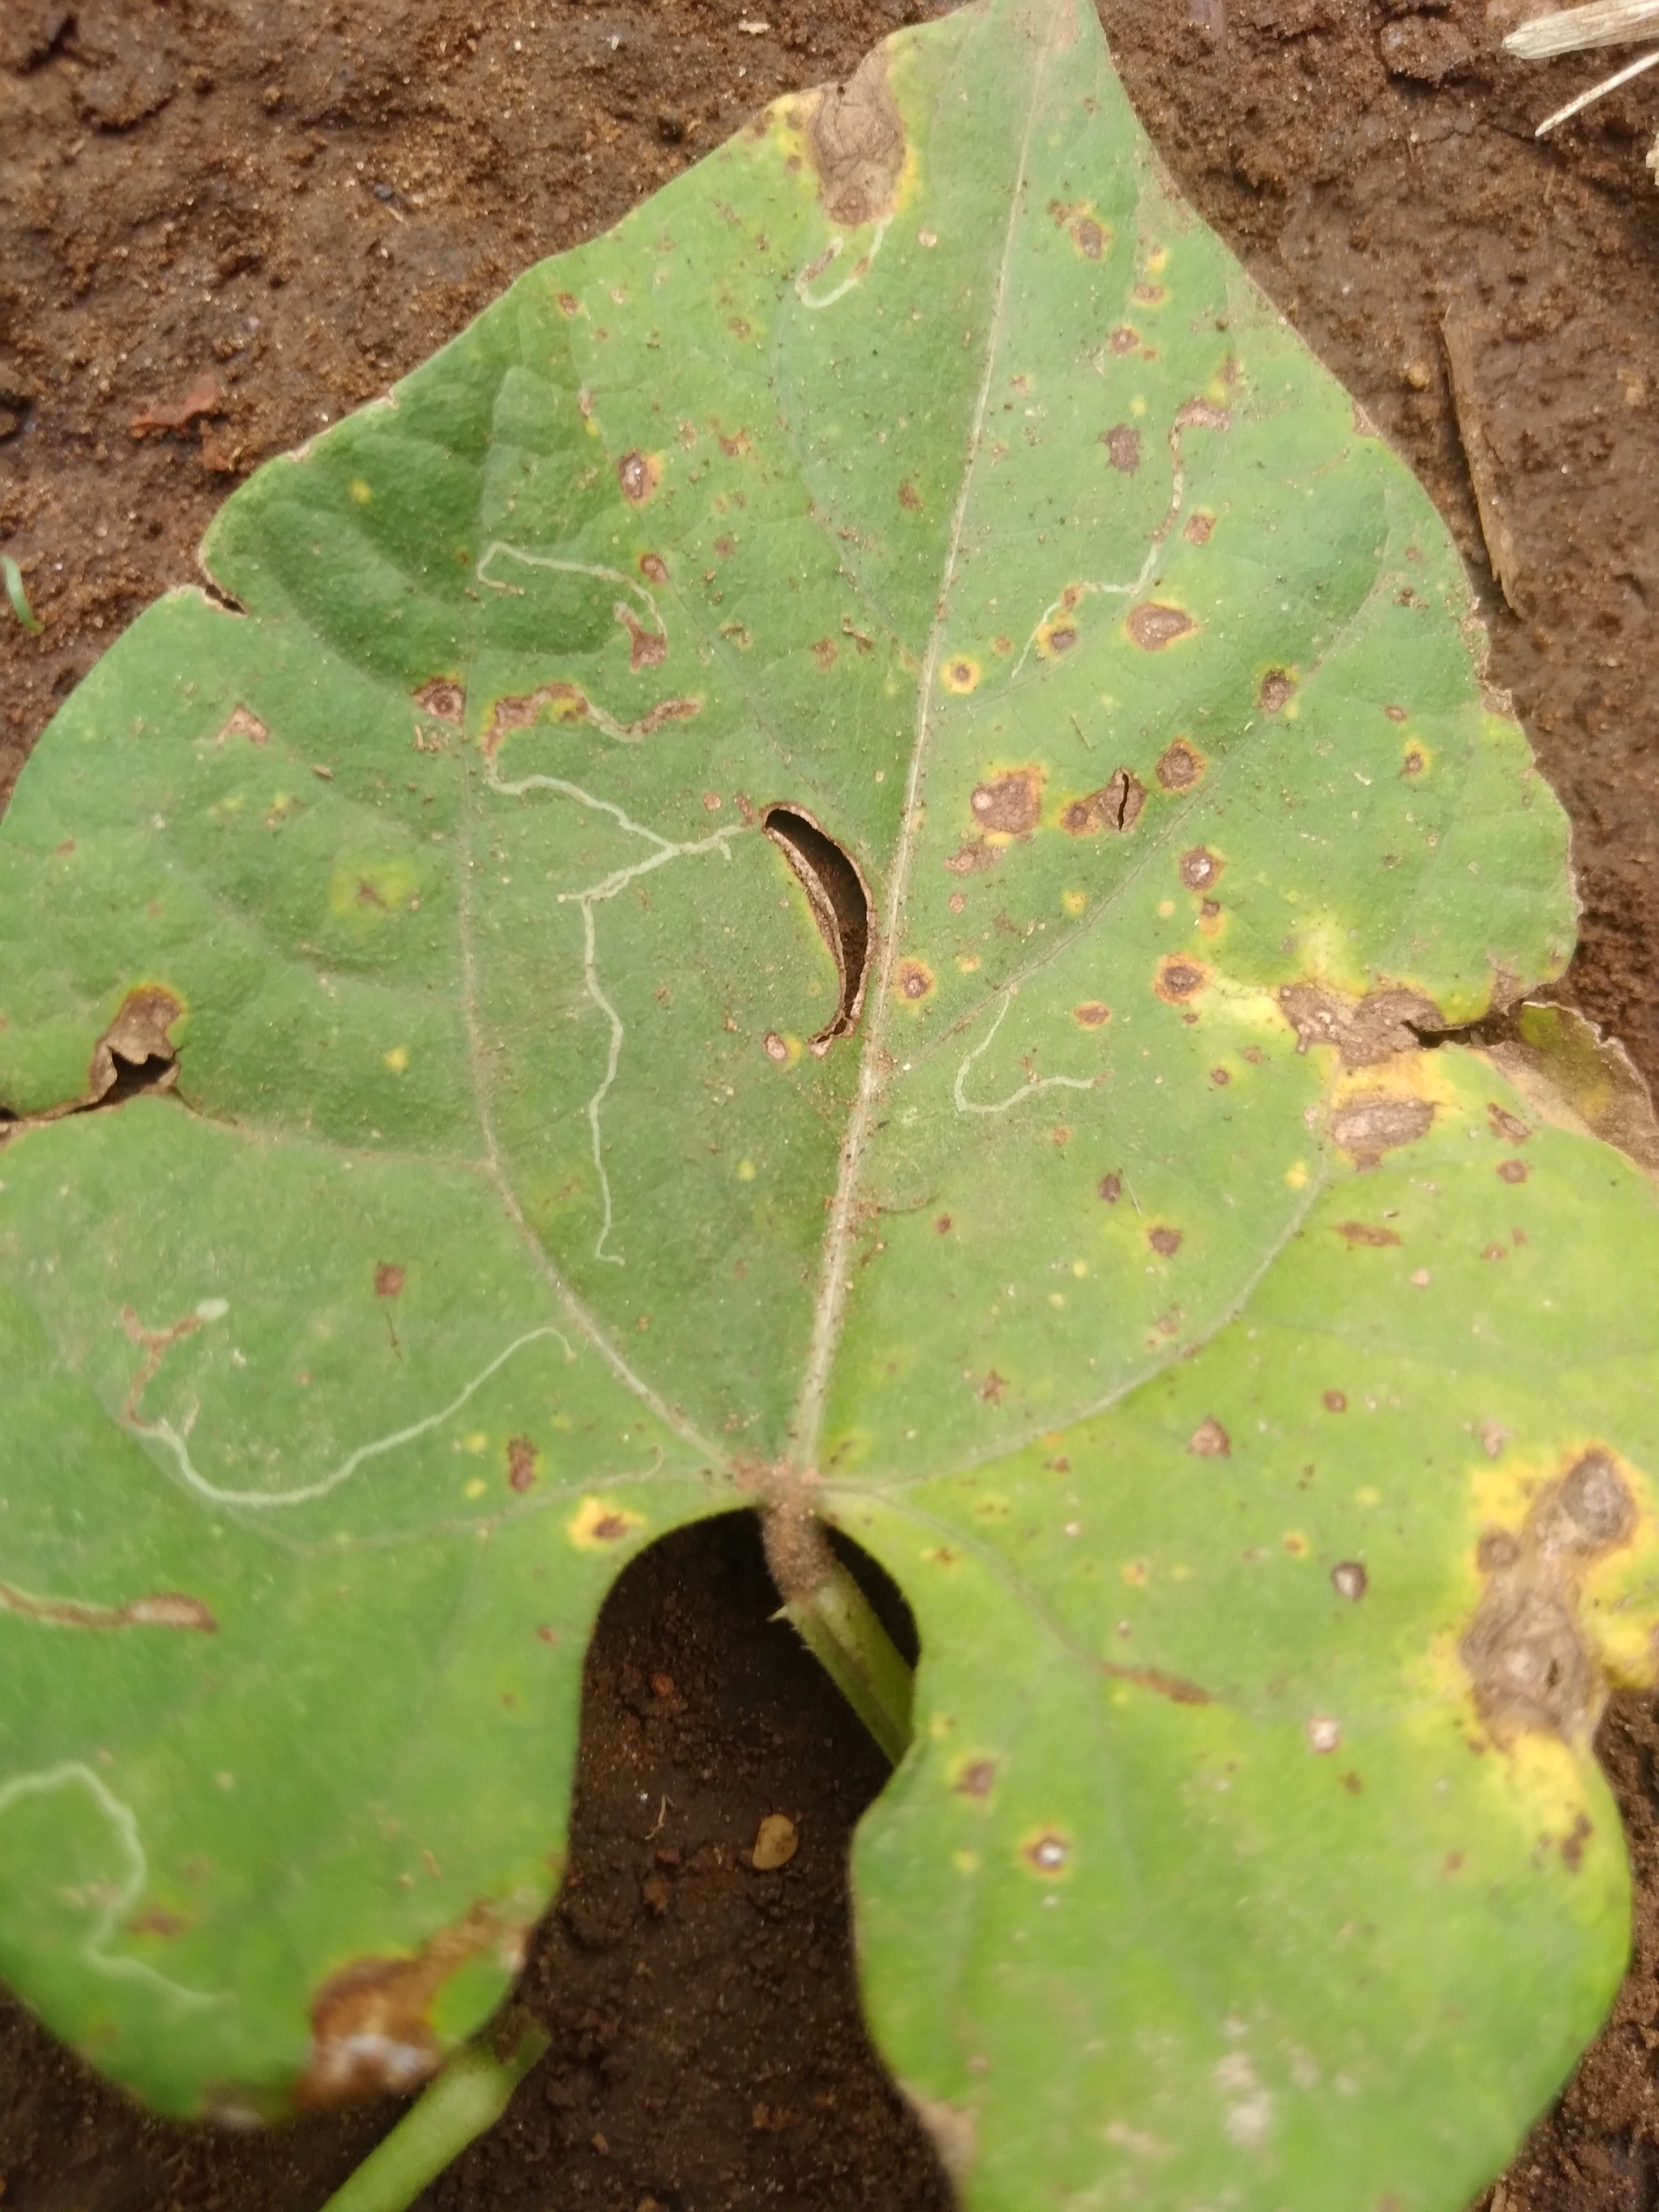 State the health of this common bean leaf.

rust
